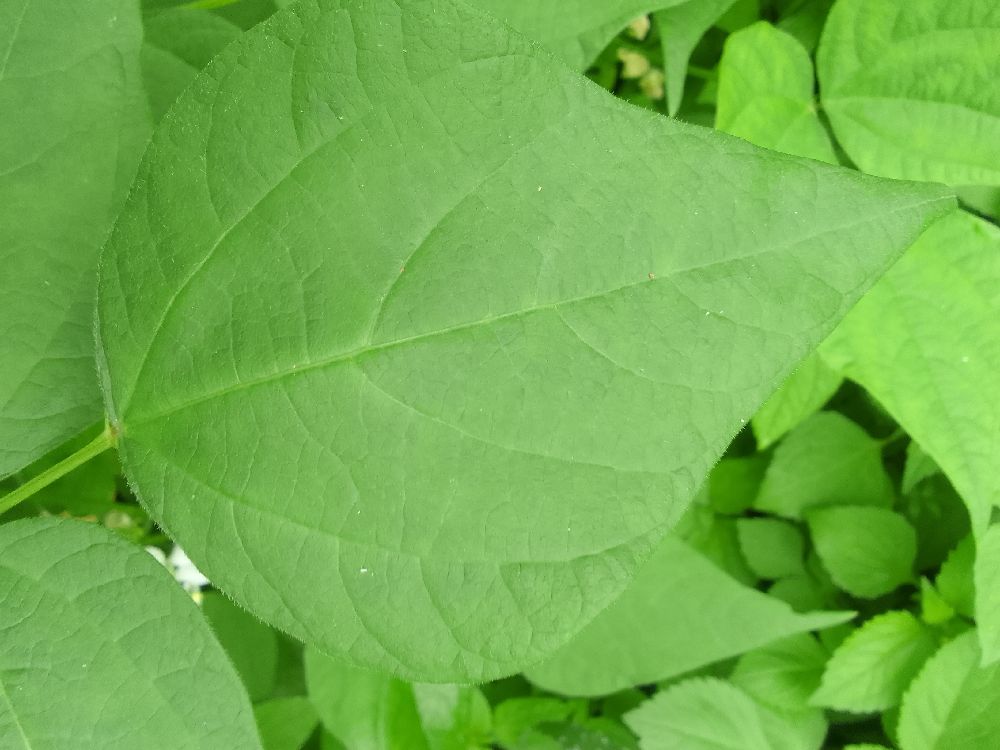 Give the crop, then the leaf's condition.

common bean, healthy
